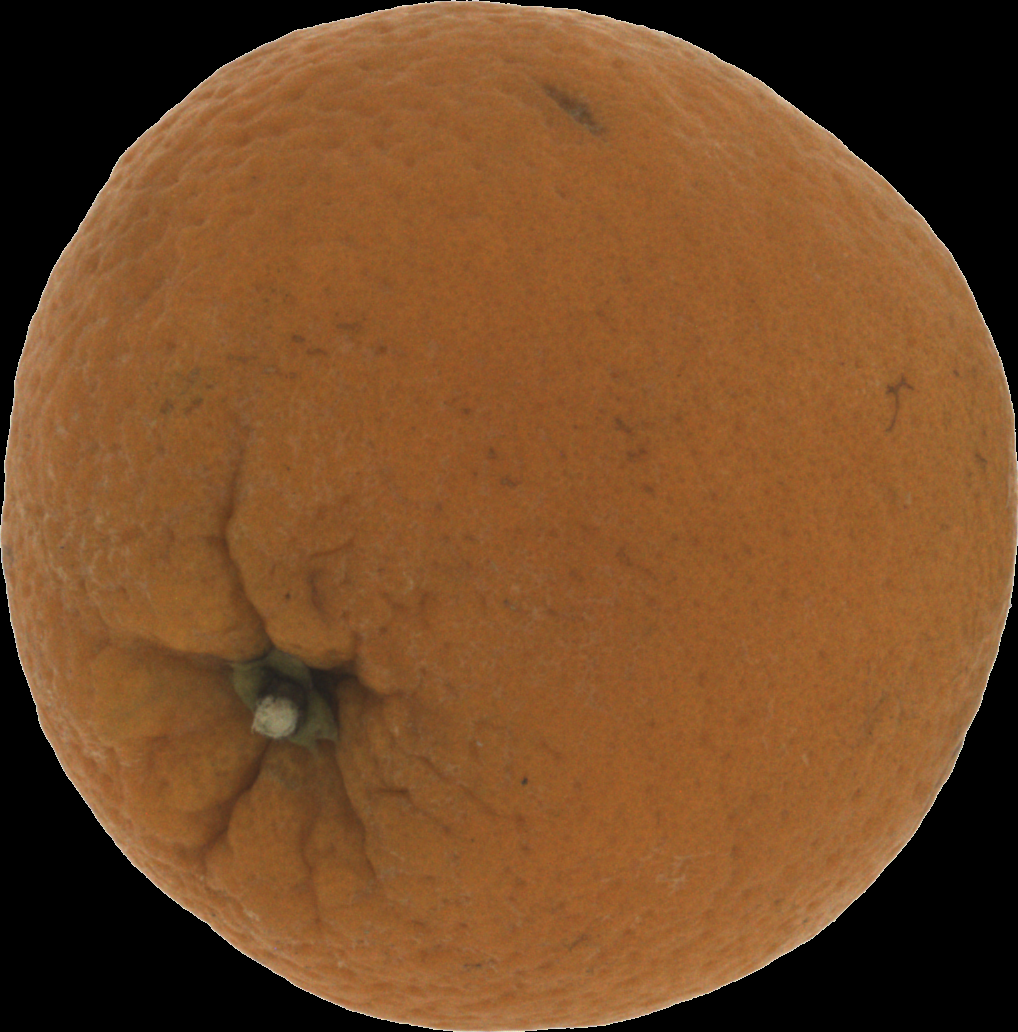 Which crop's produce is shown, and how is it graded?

orange, bad
